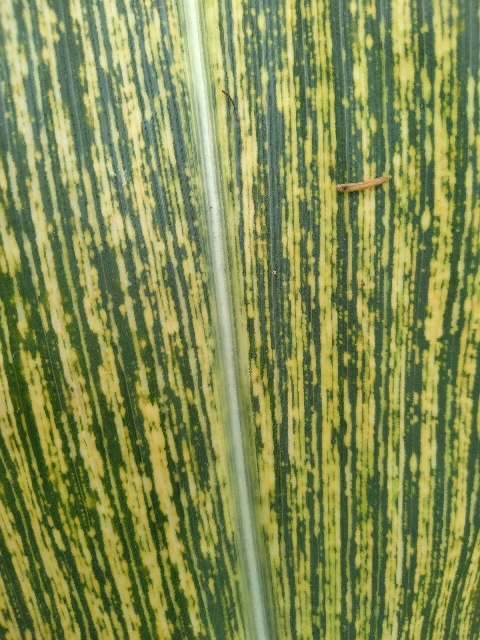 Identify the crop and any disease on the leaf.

maize, maize streak virus
